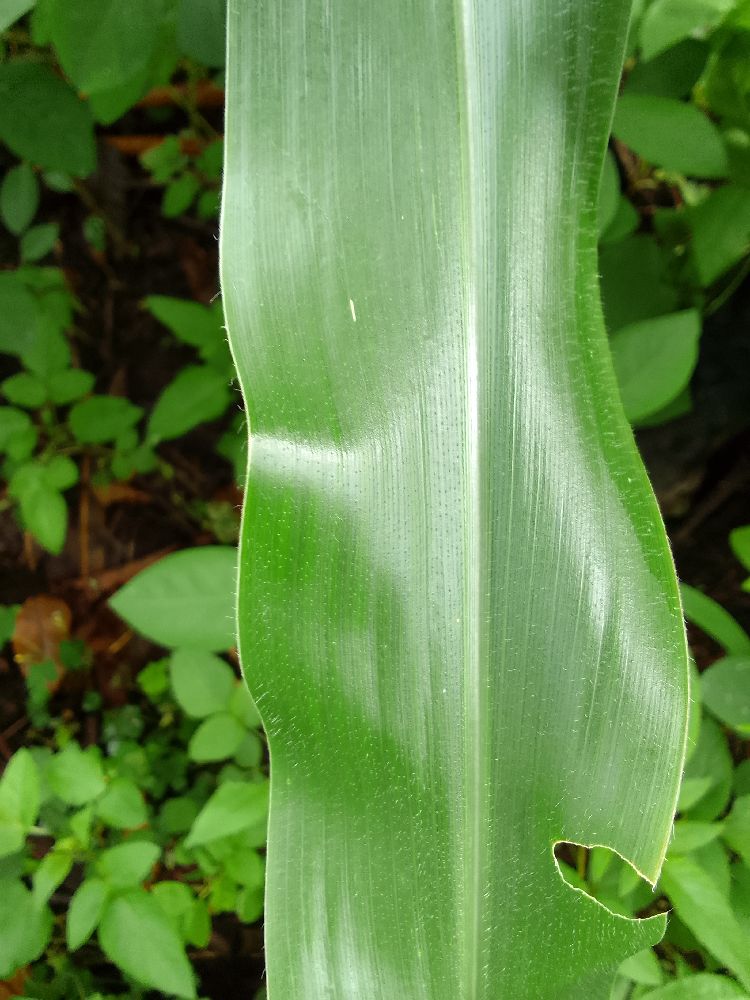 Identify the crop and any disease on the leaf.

maize, healthy
